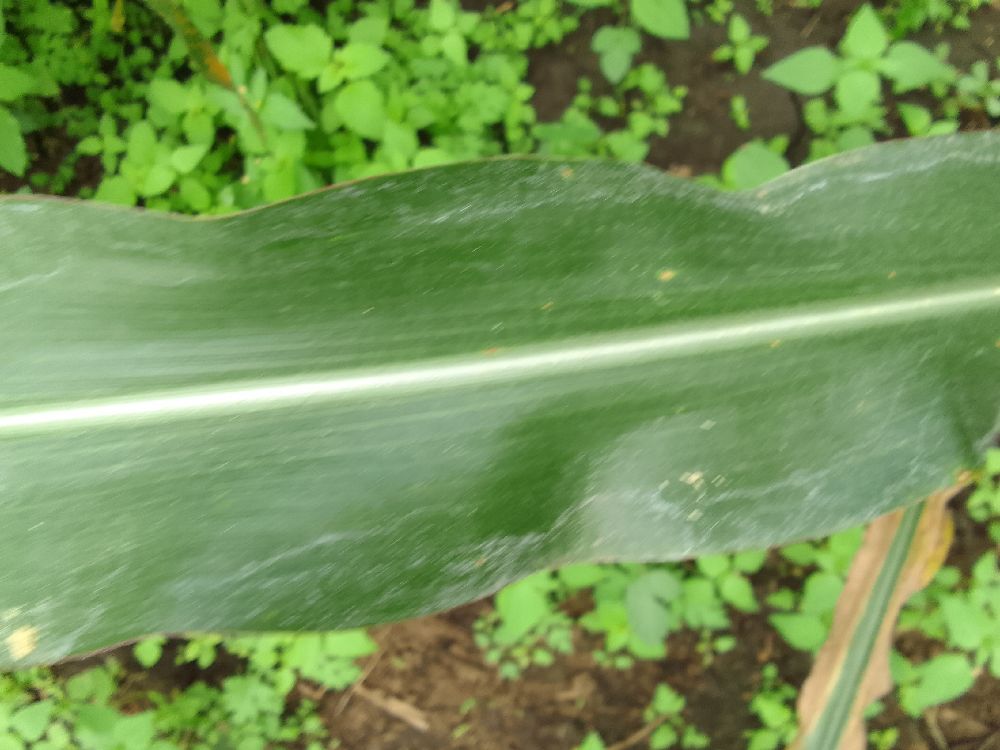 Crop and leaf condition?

maize, healthy
